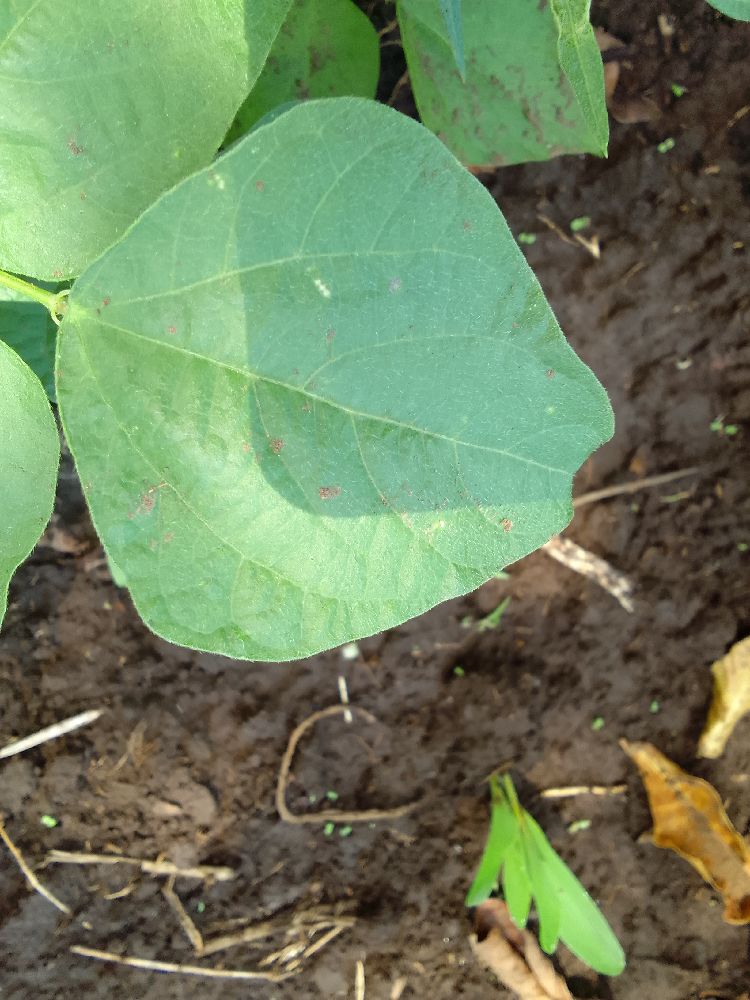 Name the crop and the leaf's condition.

common bean, healthy
